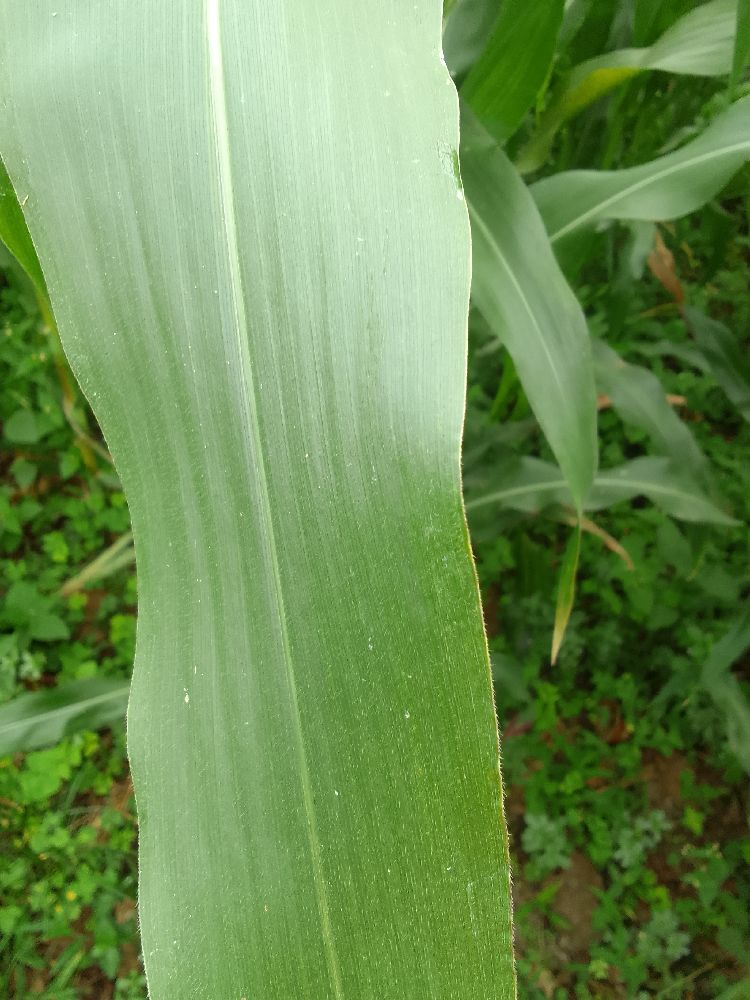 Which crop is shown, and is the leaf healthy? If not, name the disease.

maize, healthy
